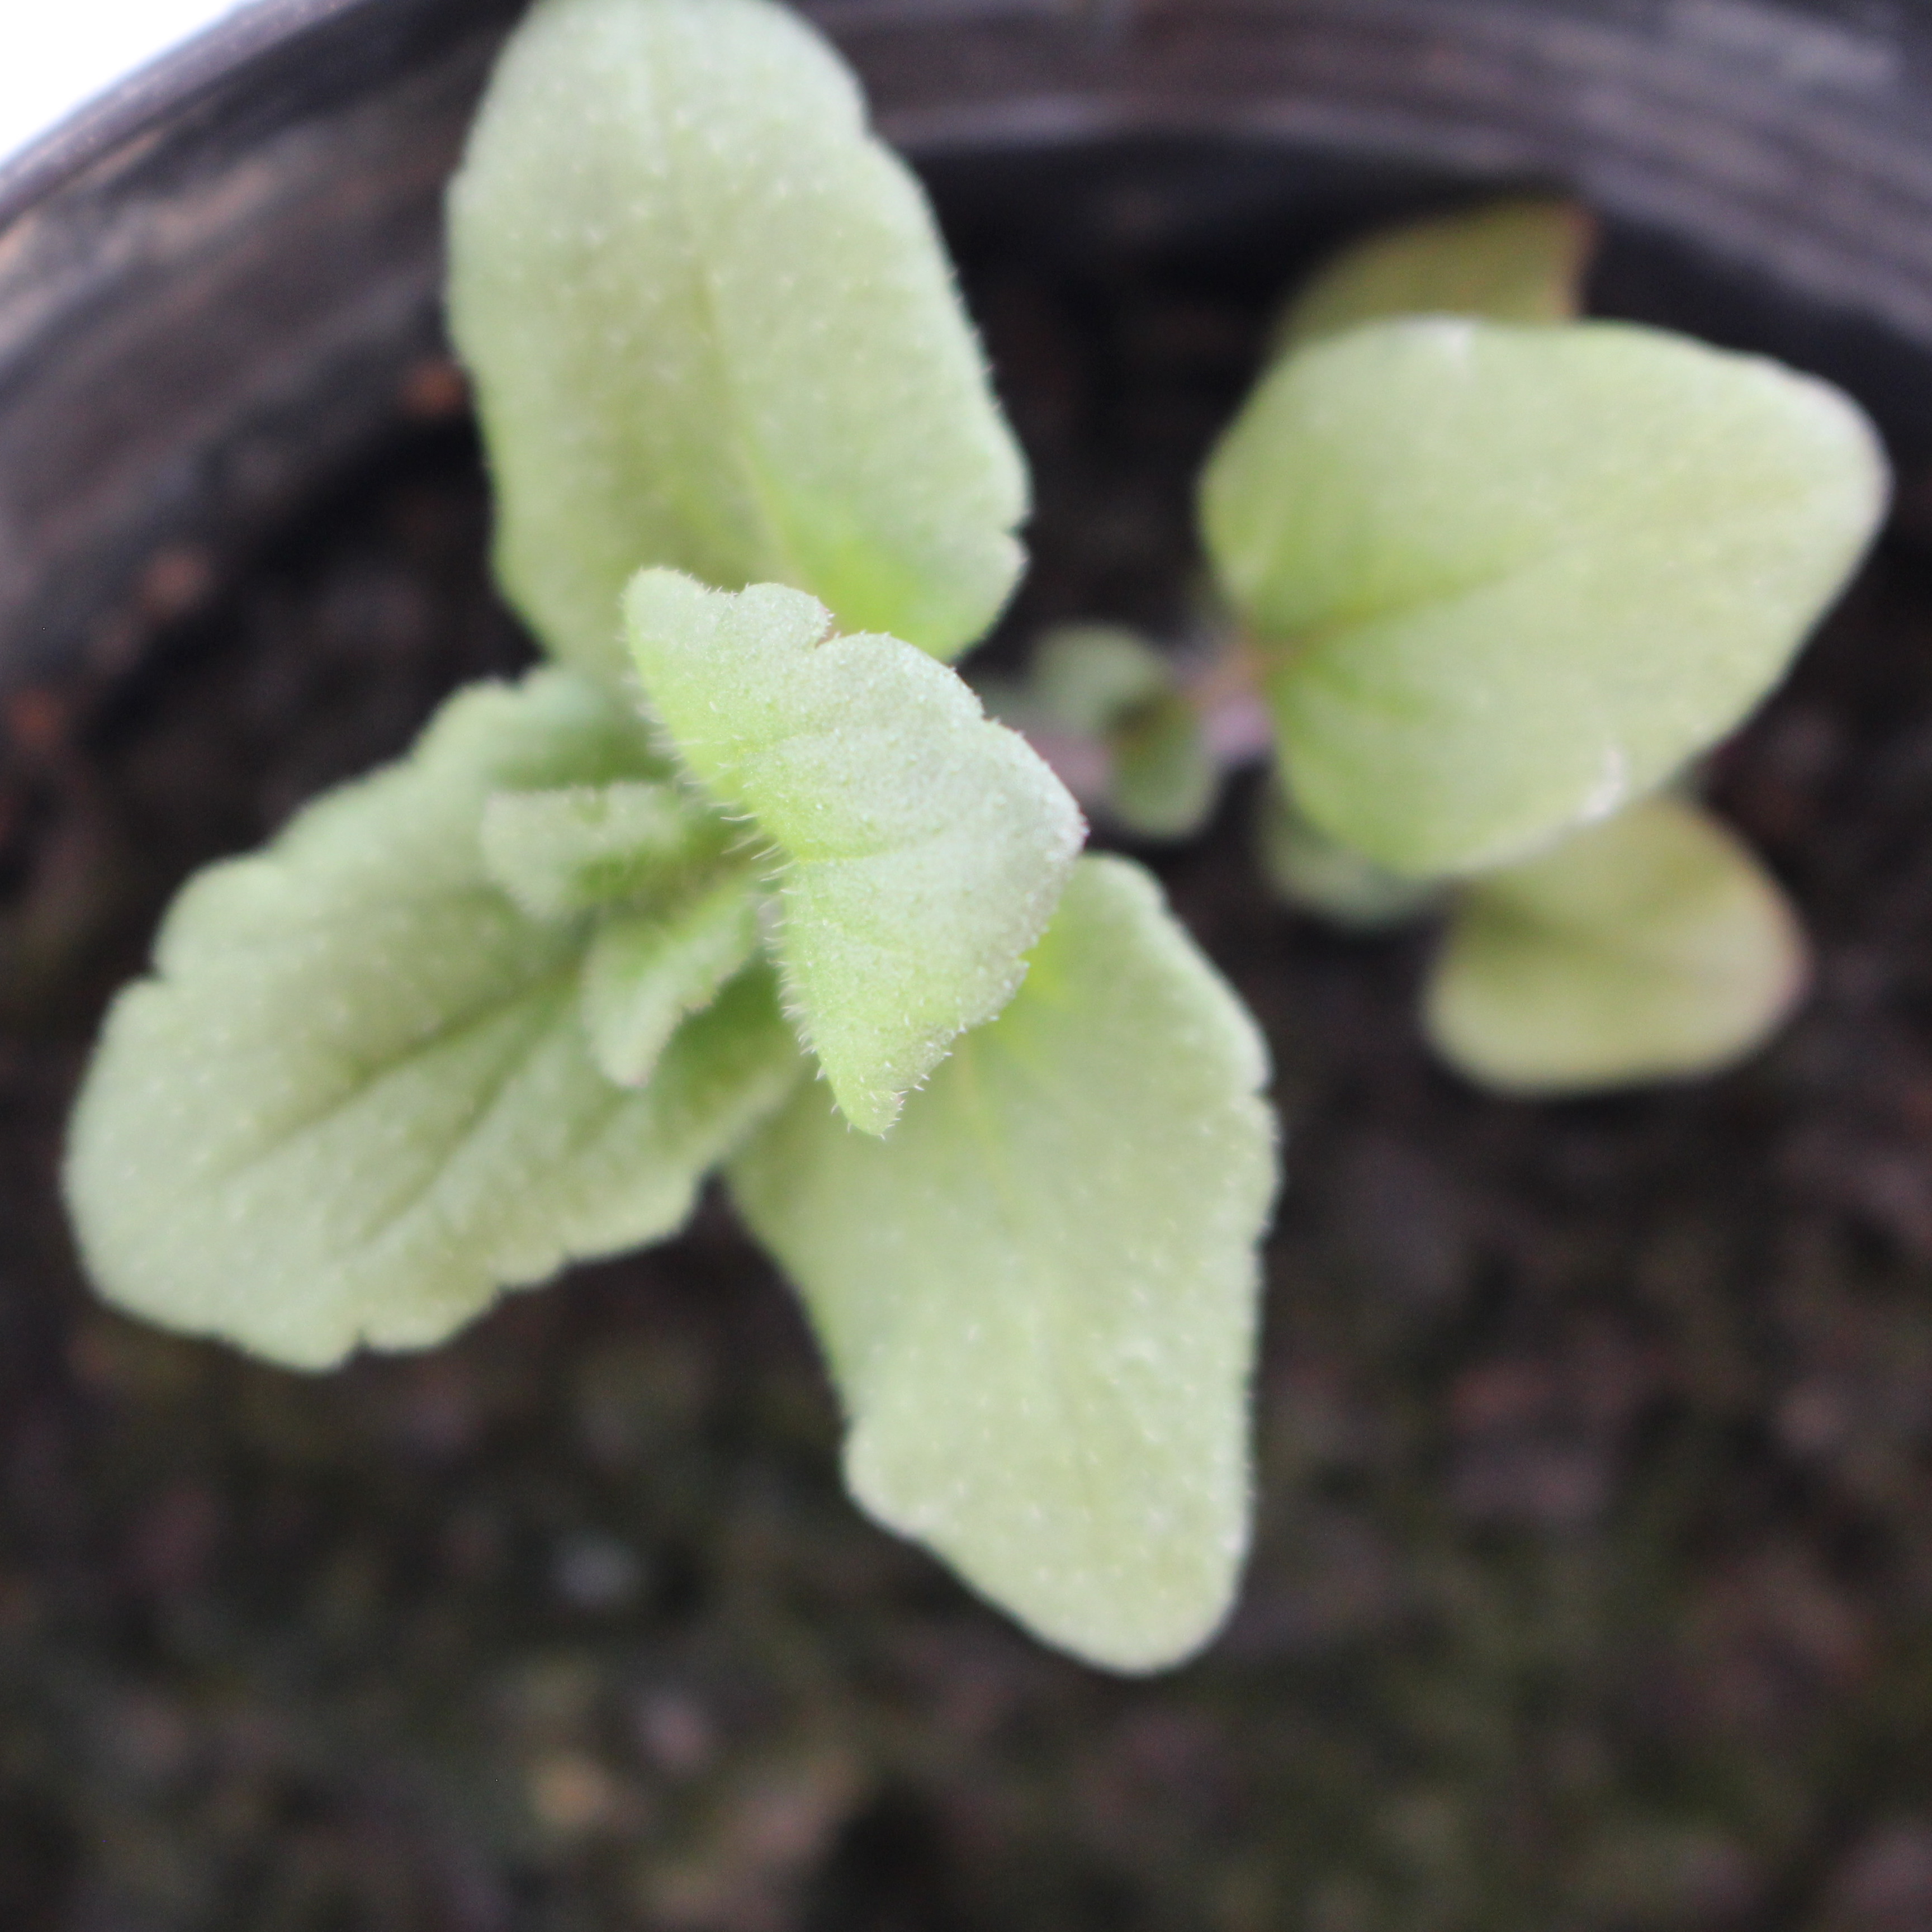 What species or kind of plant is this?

Veronica persica
